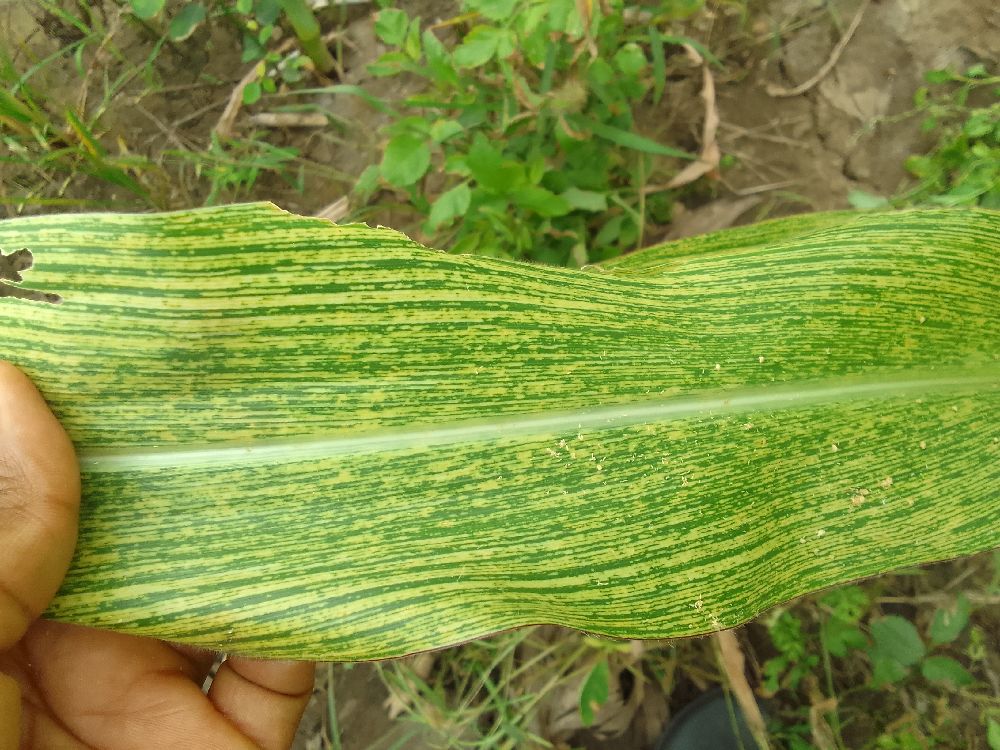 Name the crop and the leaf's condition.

maize, maize streak virus
